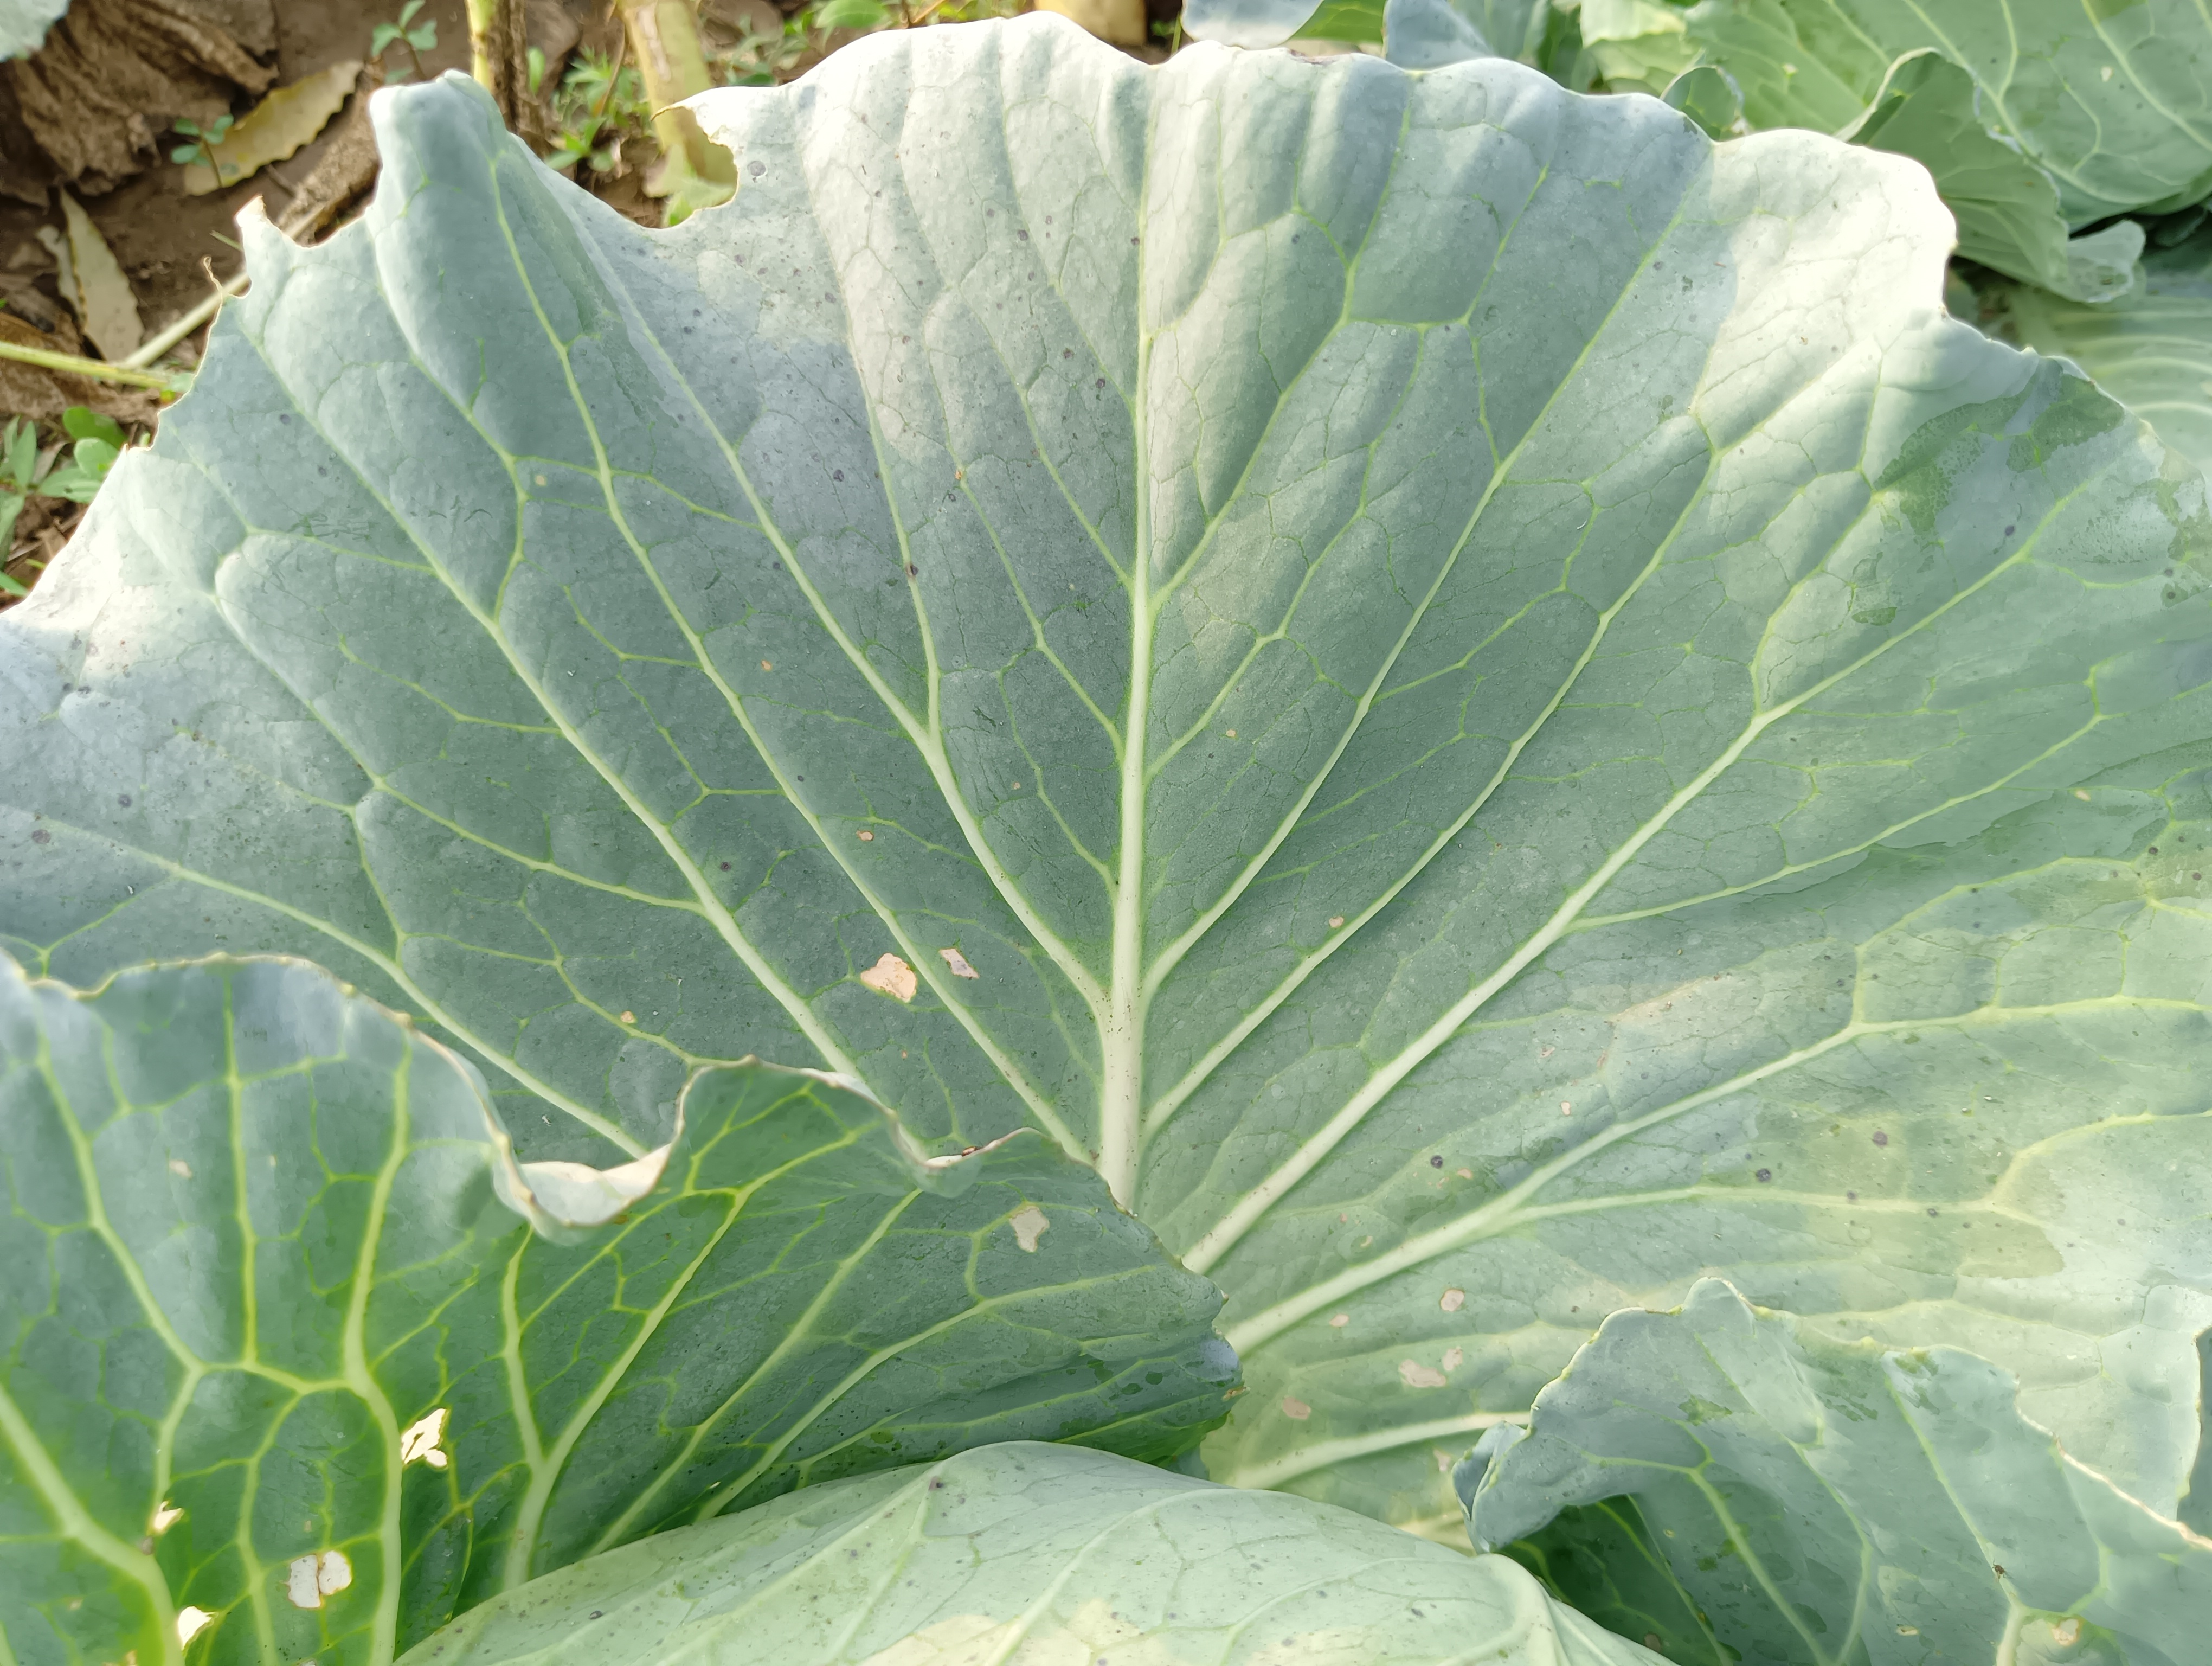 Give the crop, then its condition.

cabbage, healthy
